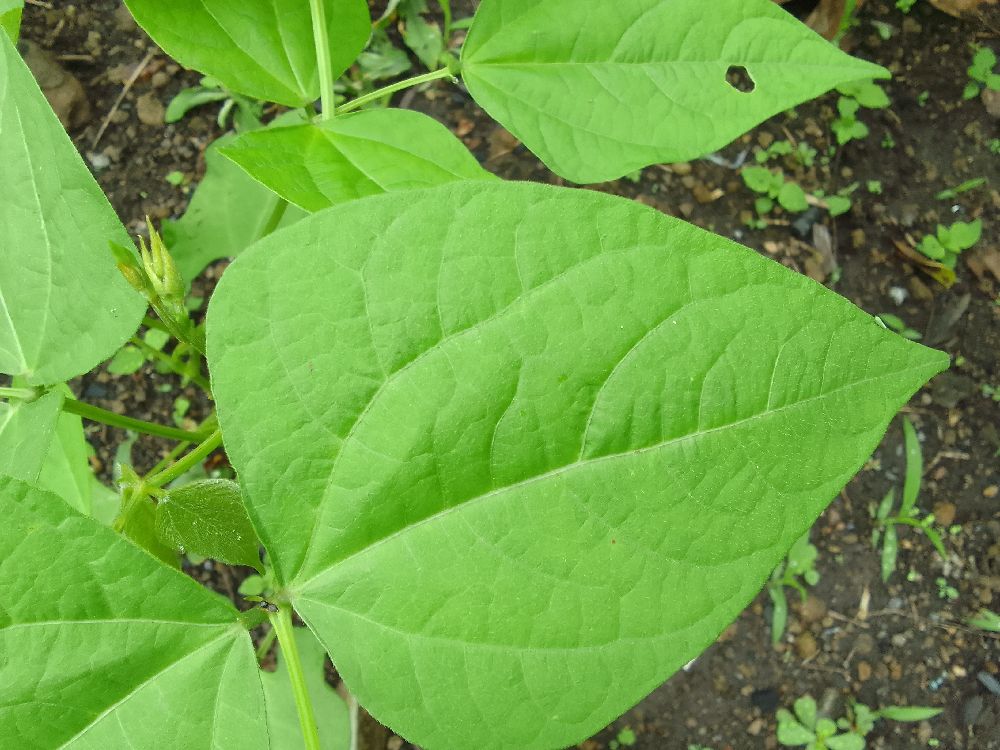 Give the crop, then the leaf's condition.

common bean, healthy
